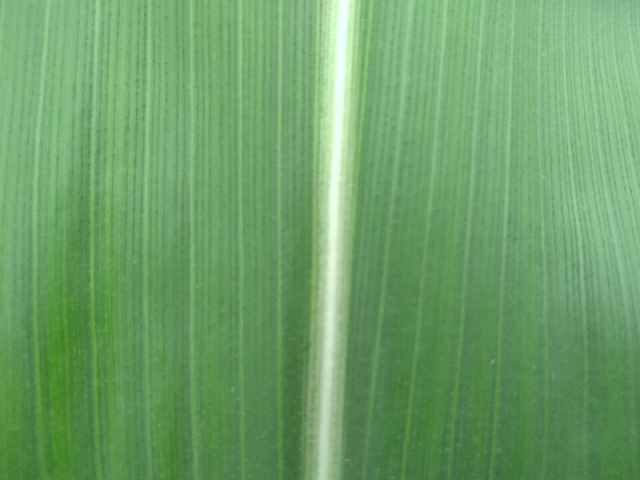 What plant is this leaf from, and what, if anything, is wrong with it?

maize, healthy
